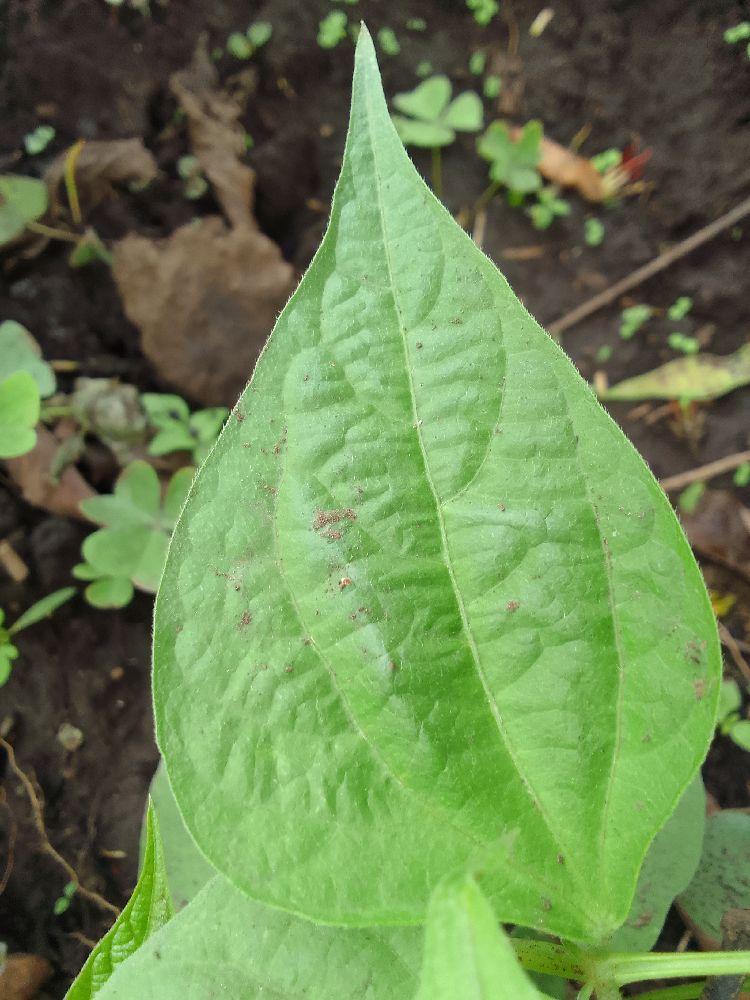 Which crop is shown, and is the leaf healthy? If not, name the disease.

common bean, healthy
